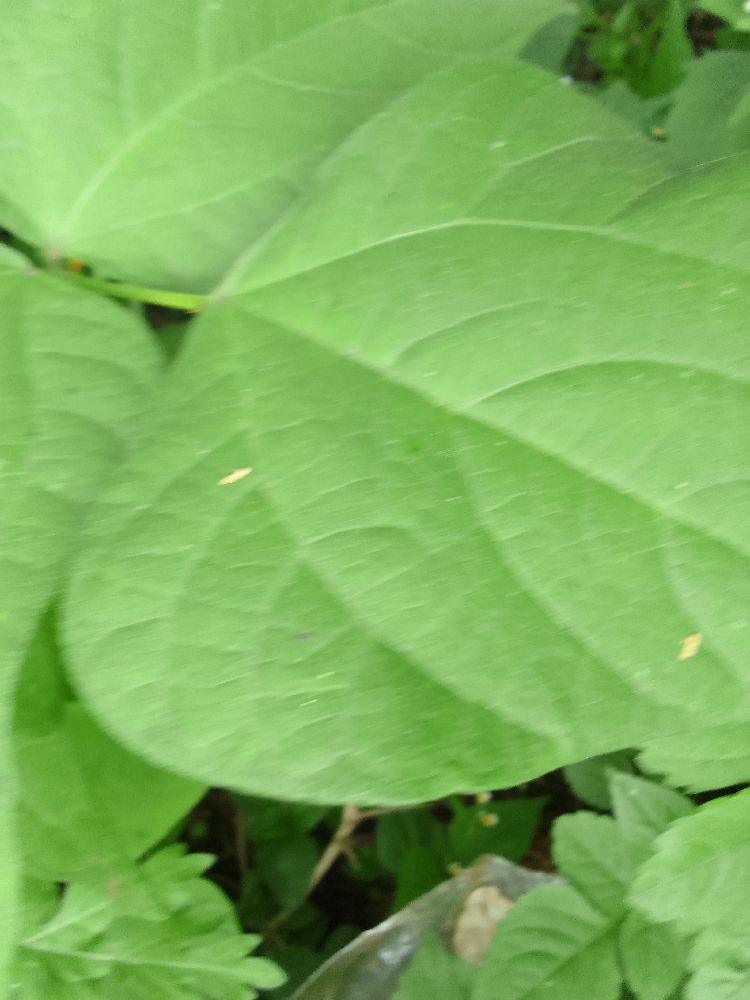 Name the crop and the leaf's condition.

common bean, healthy
